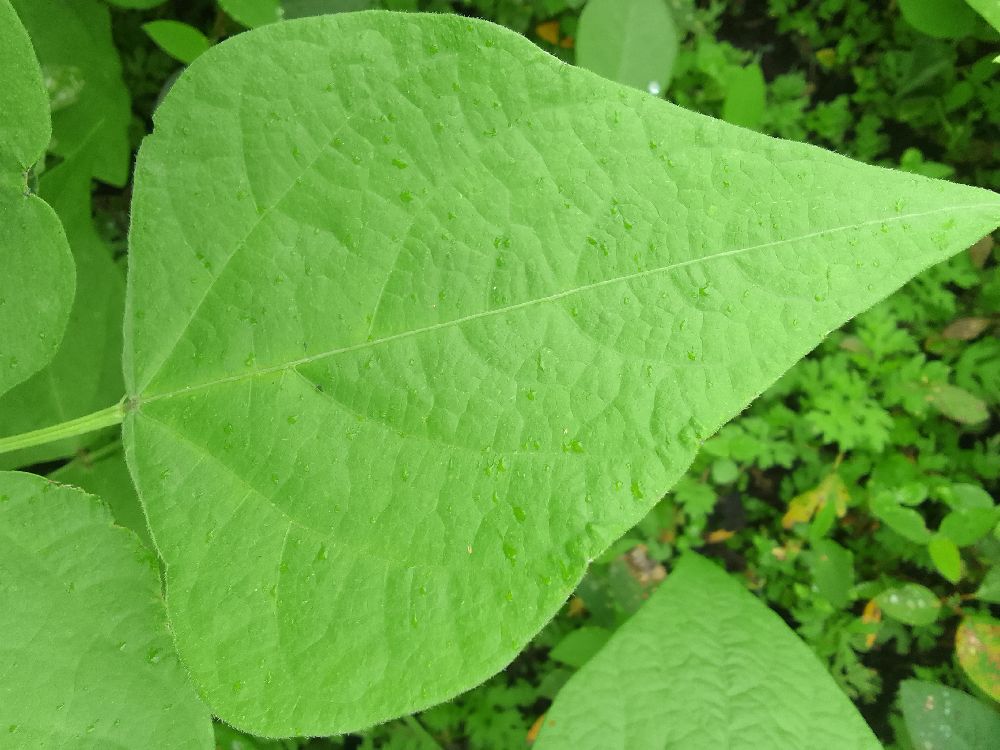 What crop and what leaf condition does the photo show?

common bean, healthy
